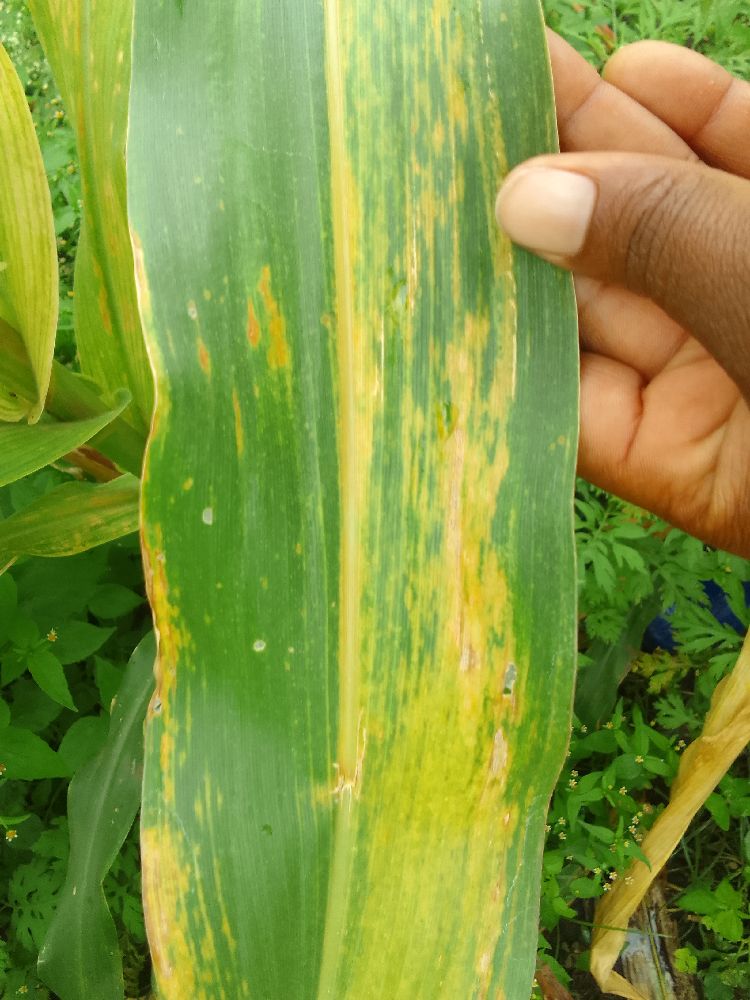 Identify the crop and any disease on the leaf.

maize, maize lethal necrosis
